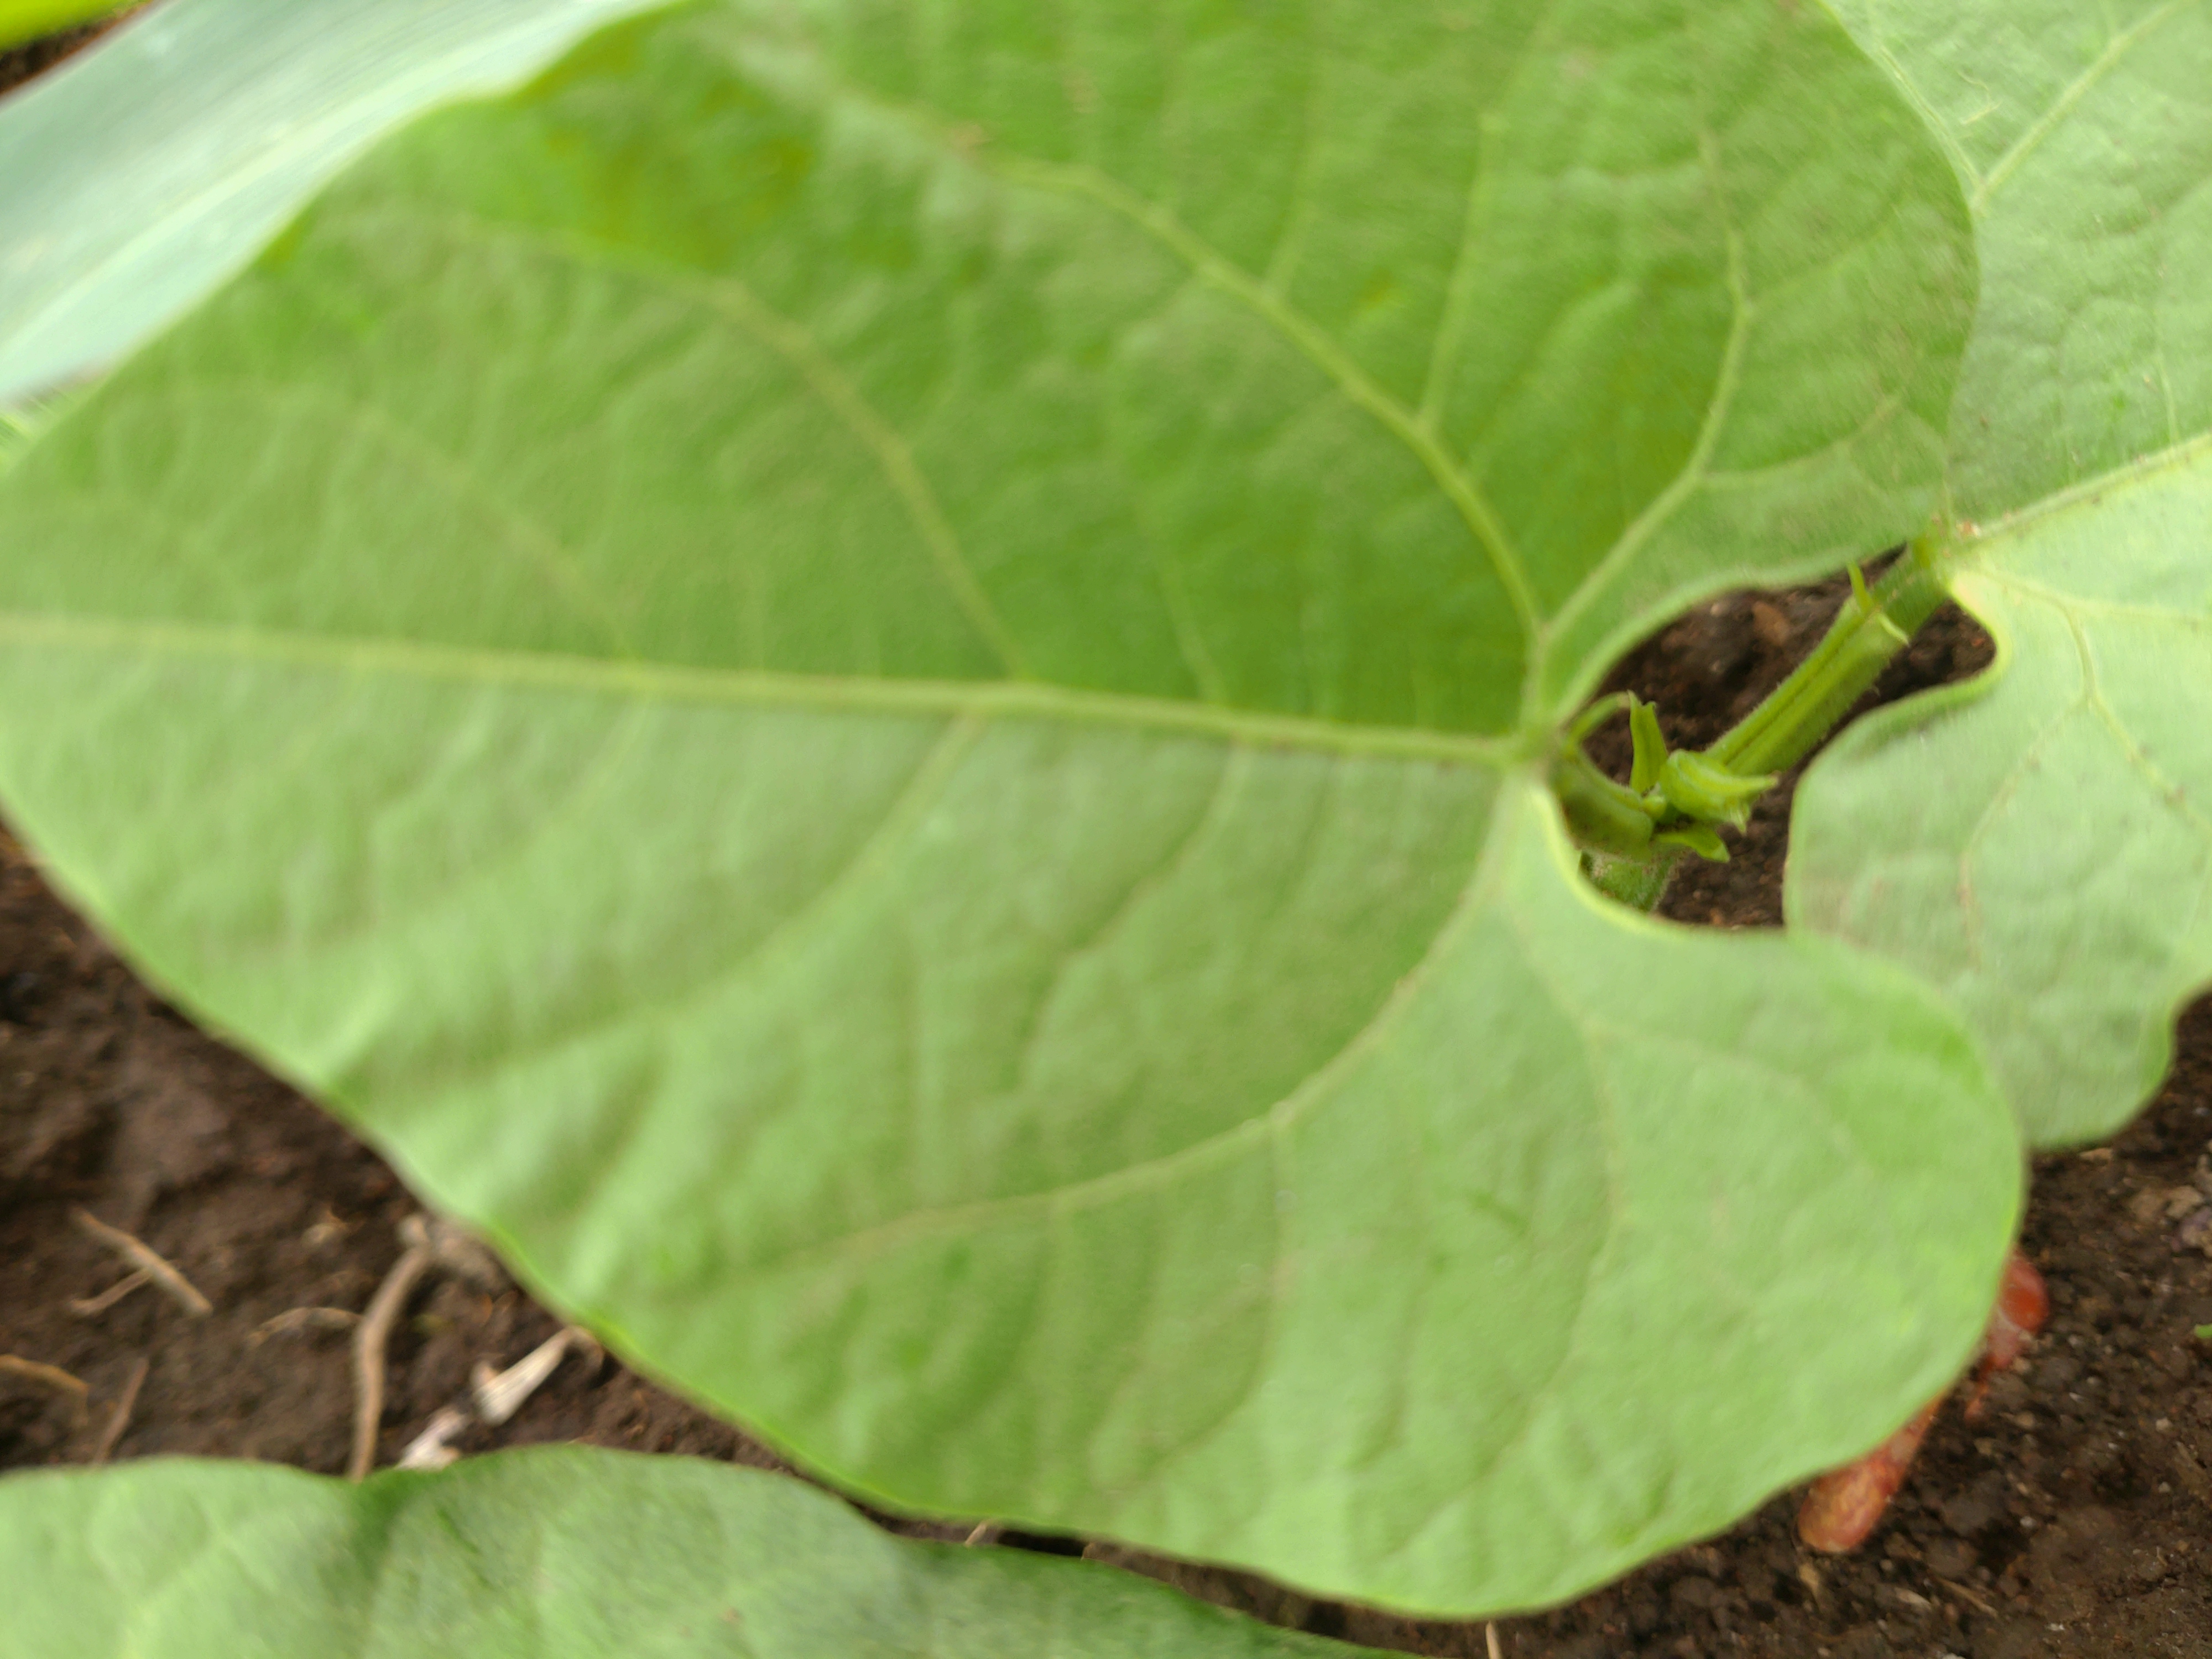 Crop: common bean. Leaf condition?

healthy
